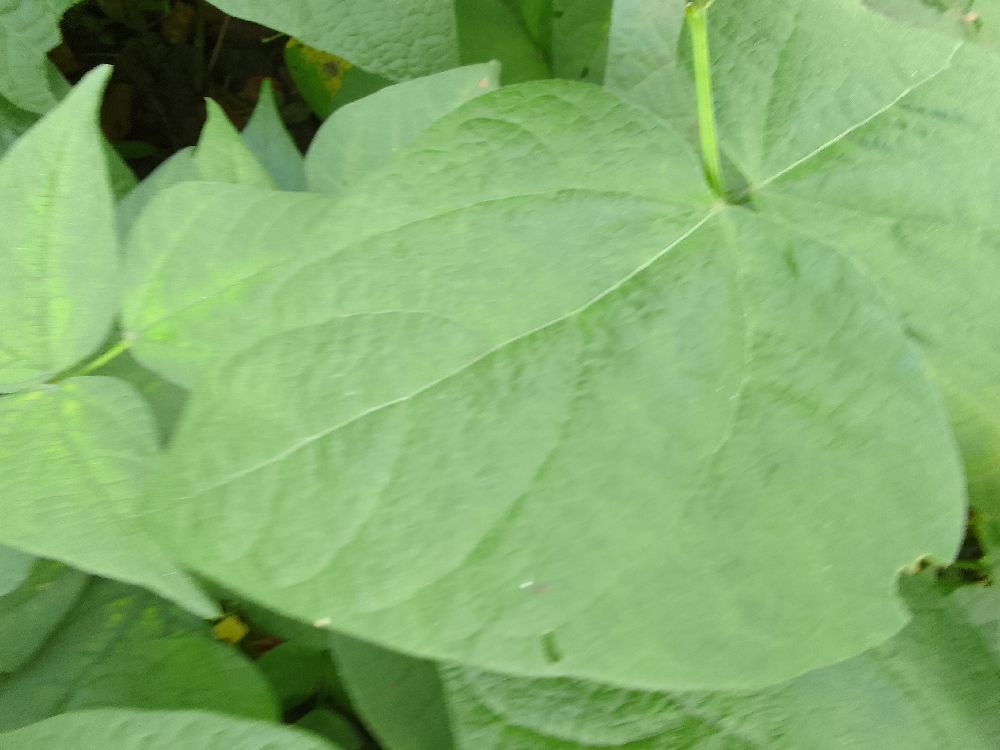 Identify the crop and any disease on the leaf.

common bean, healthy
